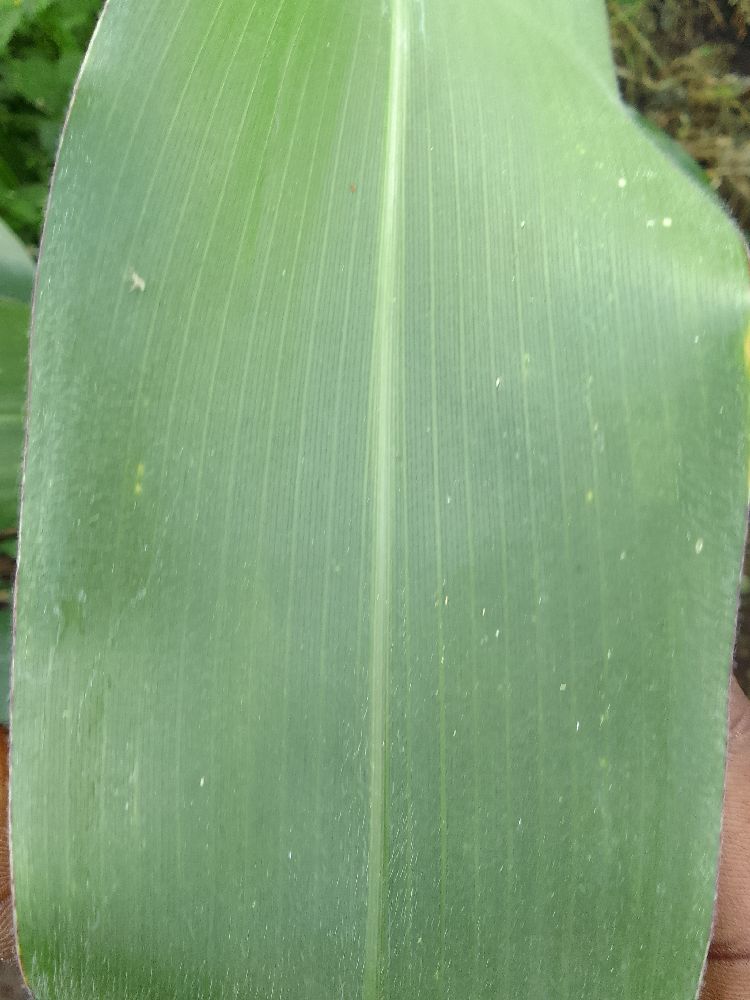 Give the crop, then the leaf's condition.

maize, healthy
